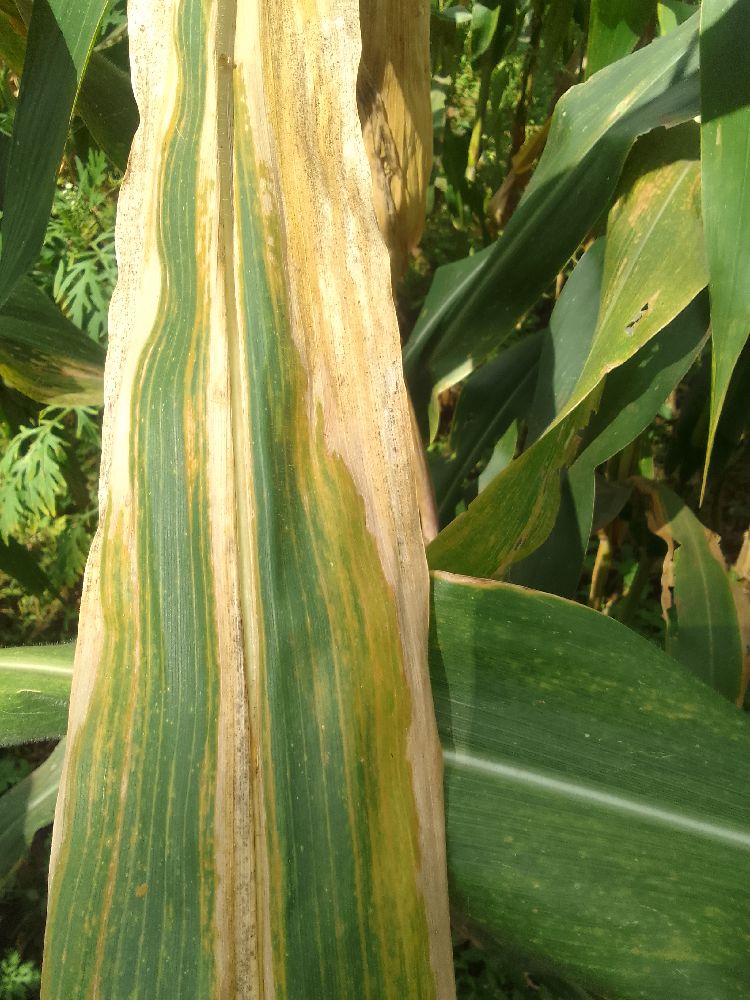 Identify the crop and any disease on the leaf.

maize, maize lethal necrosis
